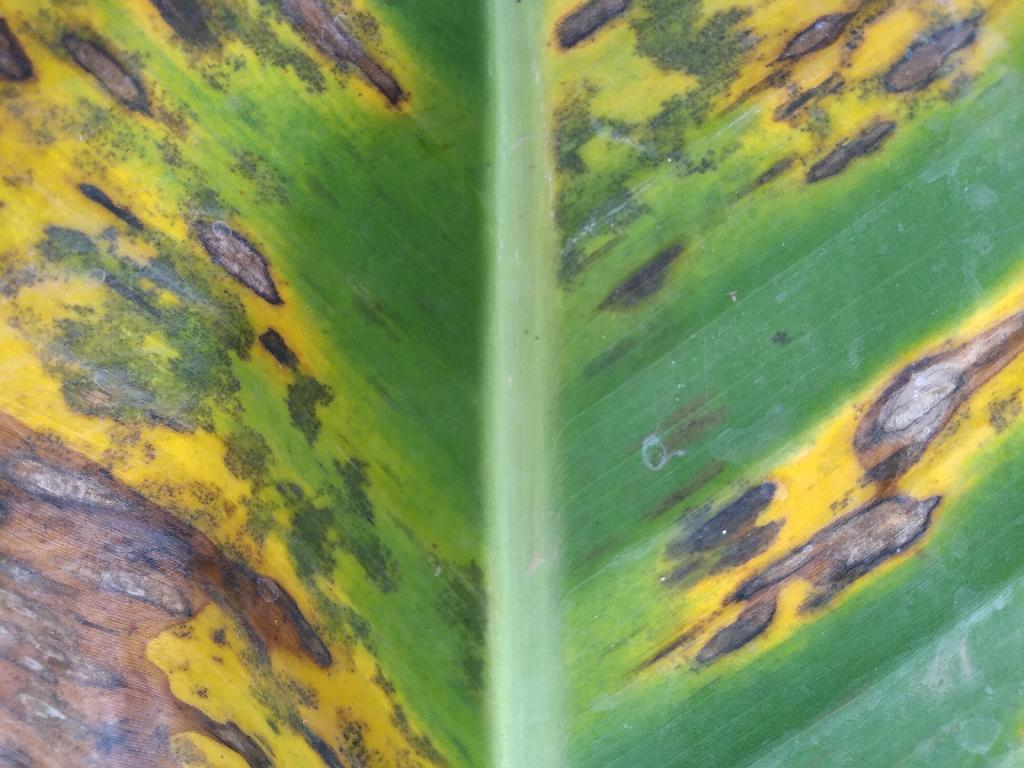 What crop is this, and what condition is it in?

banana, black sigatoka
